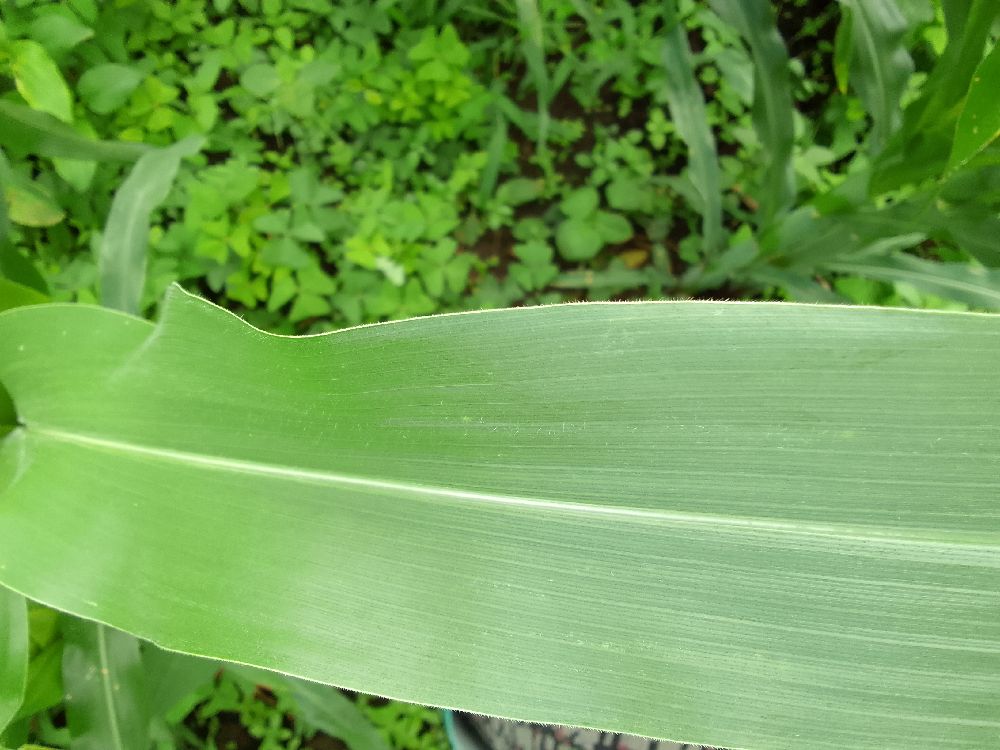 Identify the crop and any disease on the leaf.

maize, healthy
